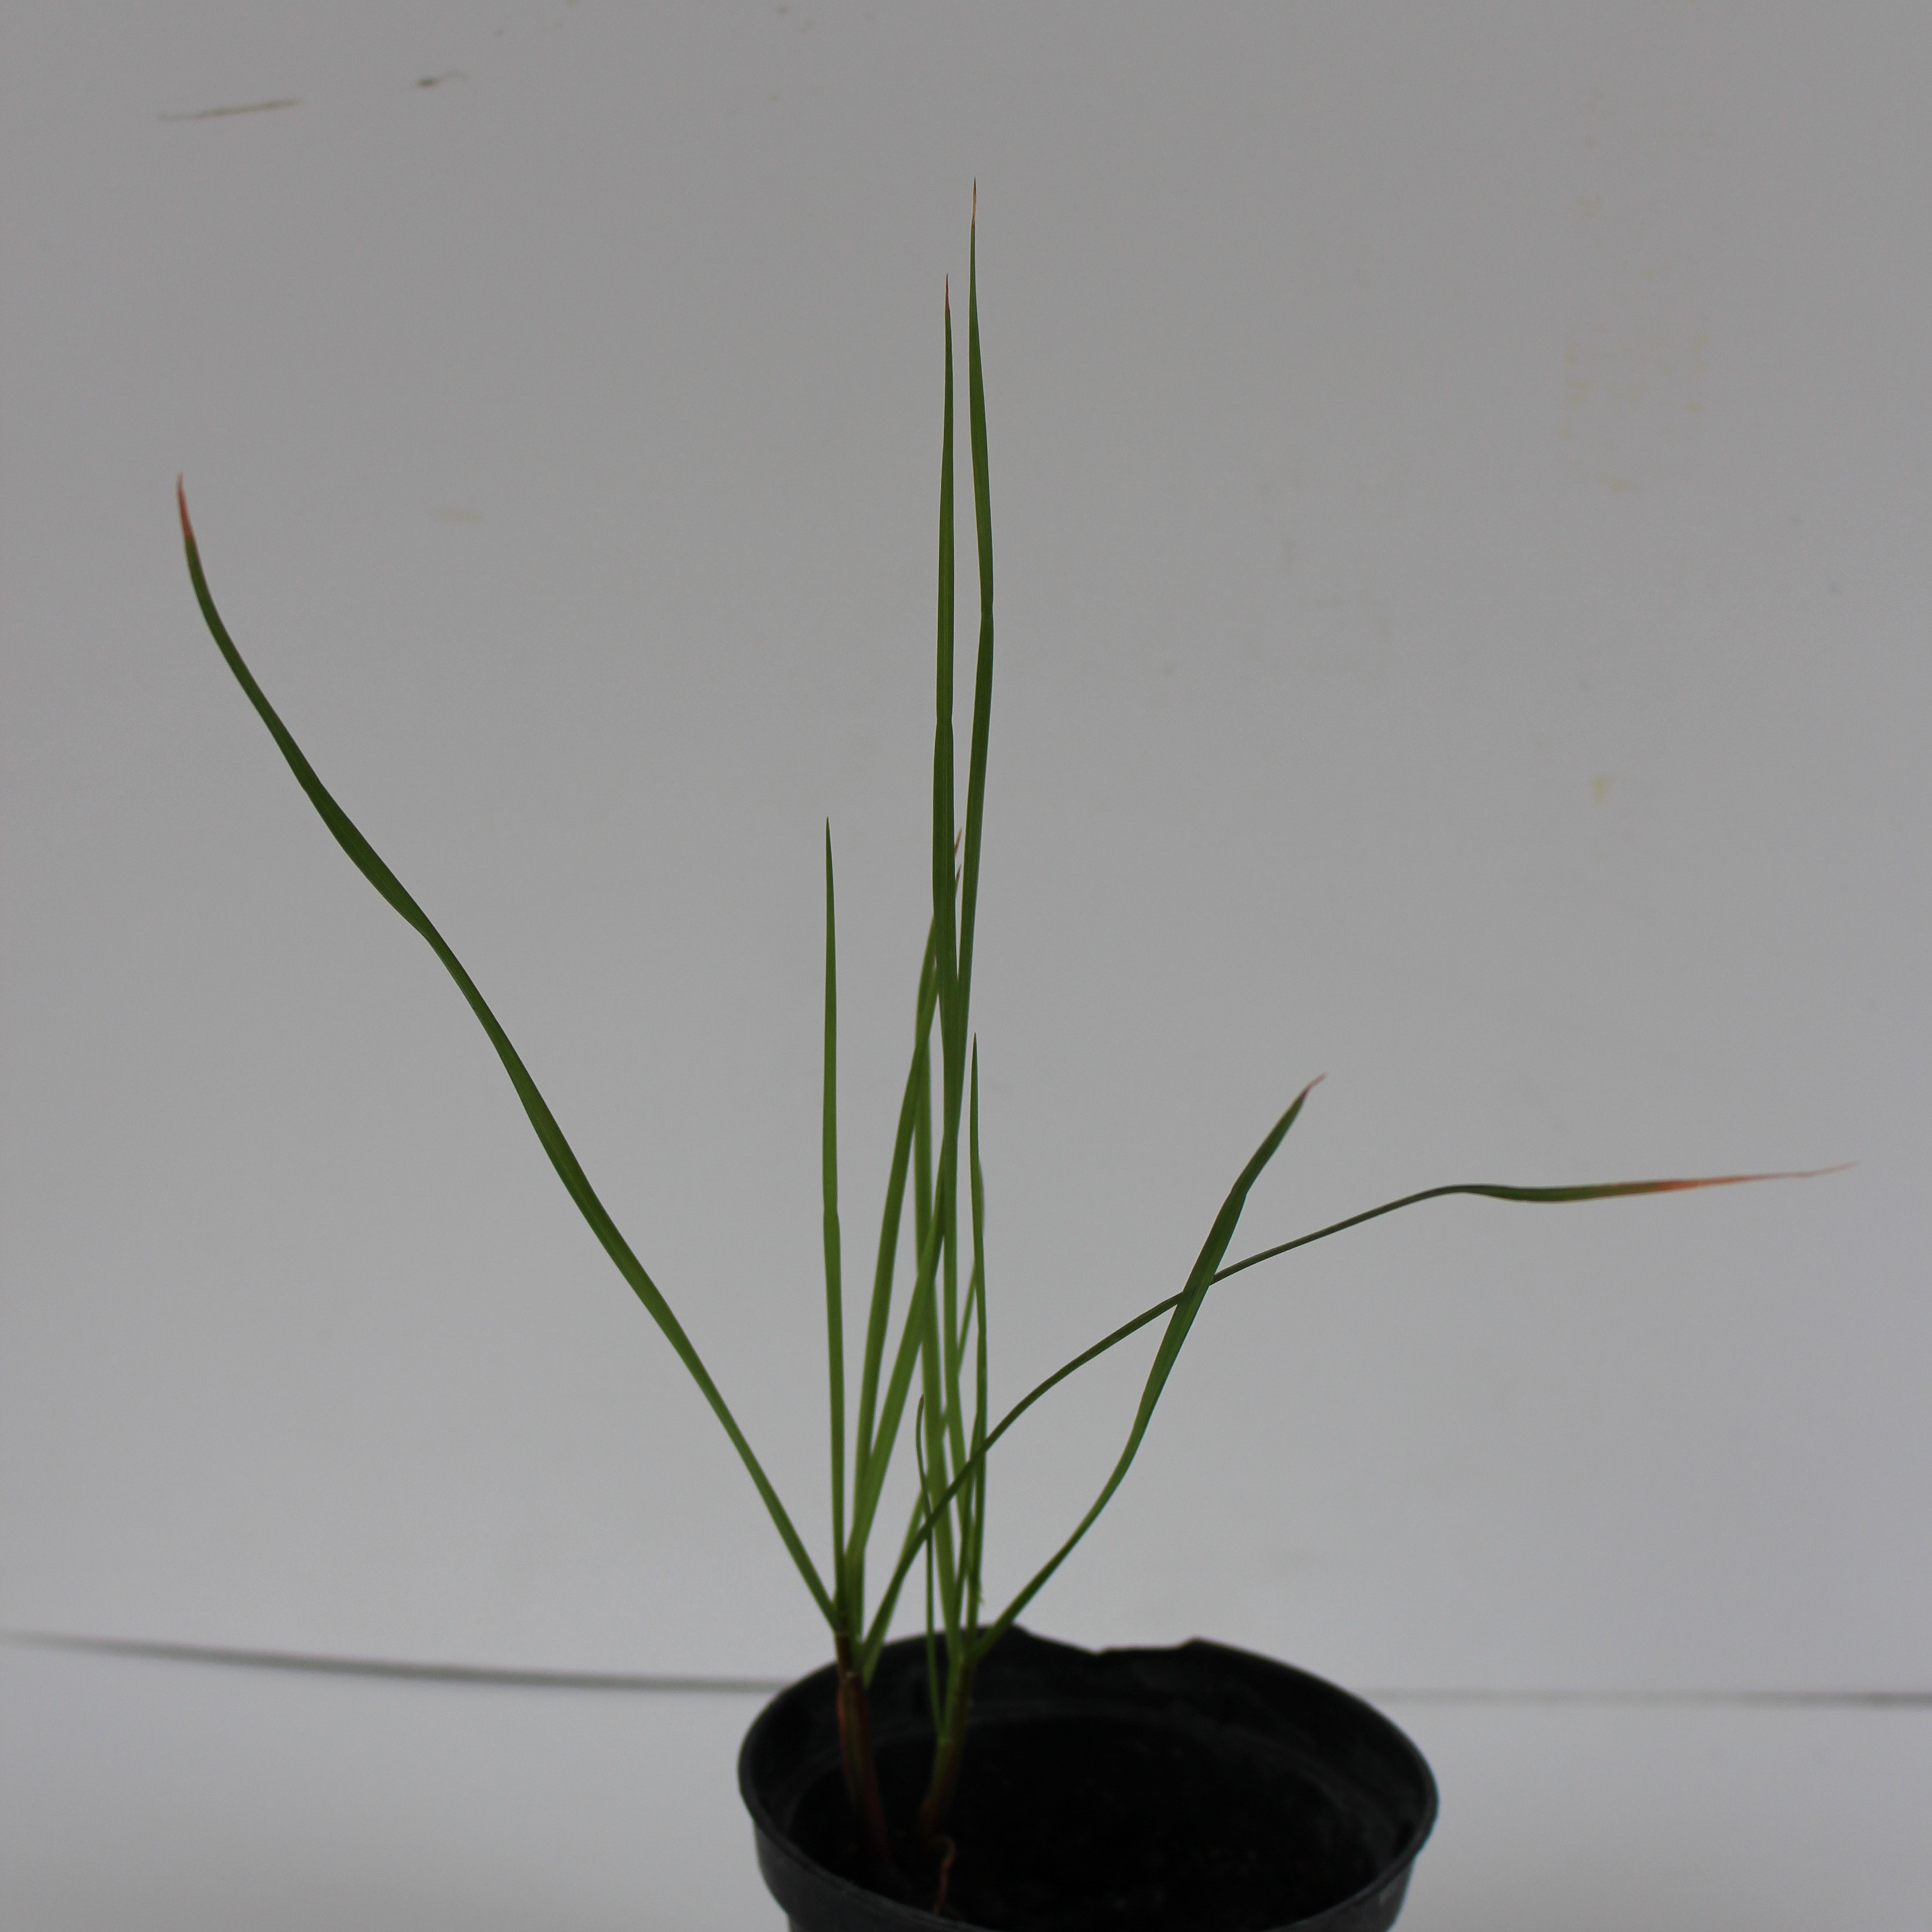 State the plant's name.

Lolium multiflorum
